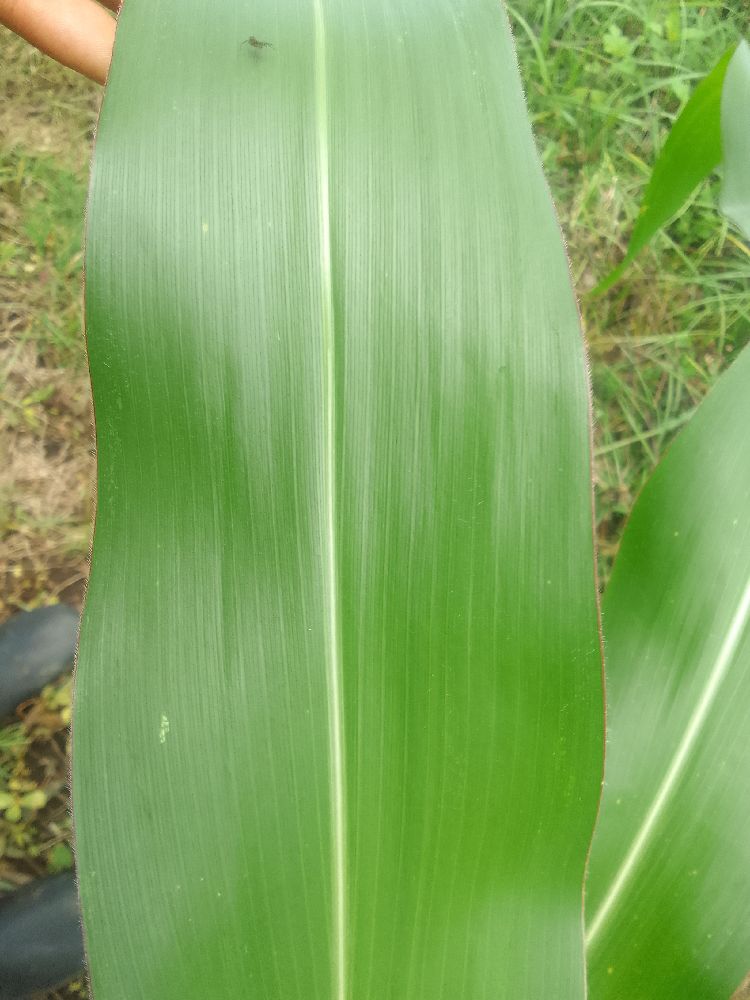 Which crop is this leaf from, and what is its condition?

maize, healthy
